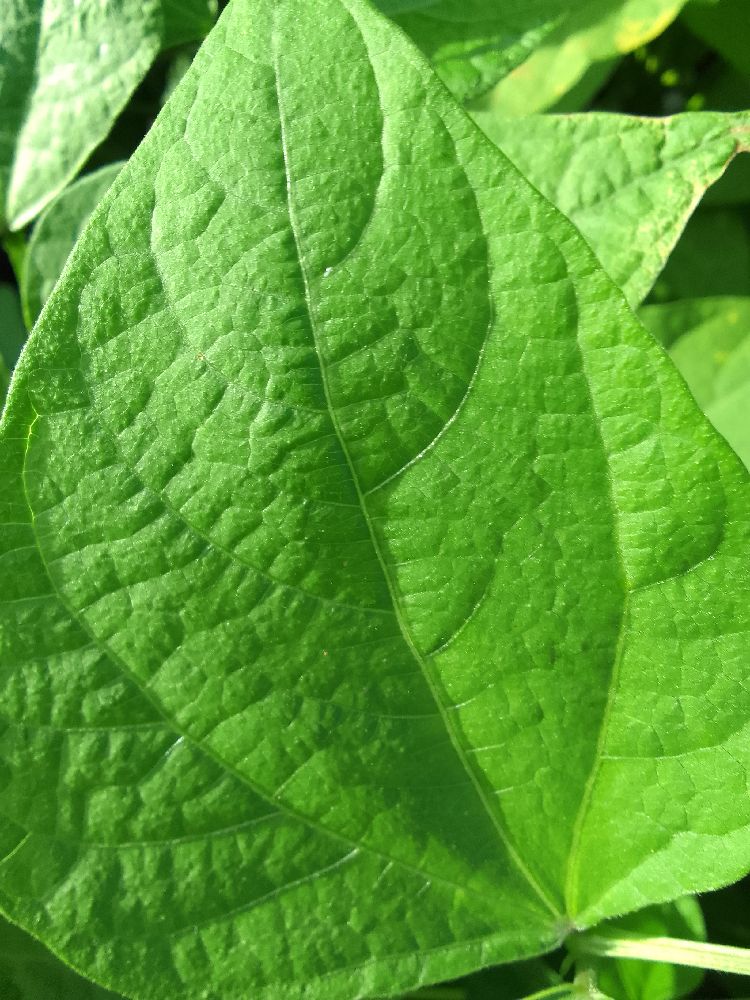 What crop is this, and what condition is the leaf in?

common bean, healthy
